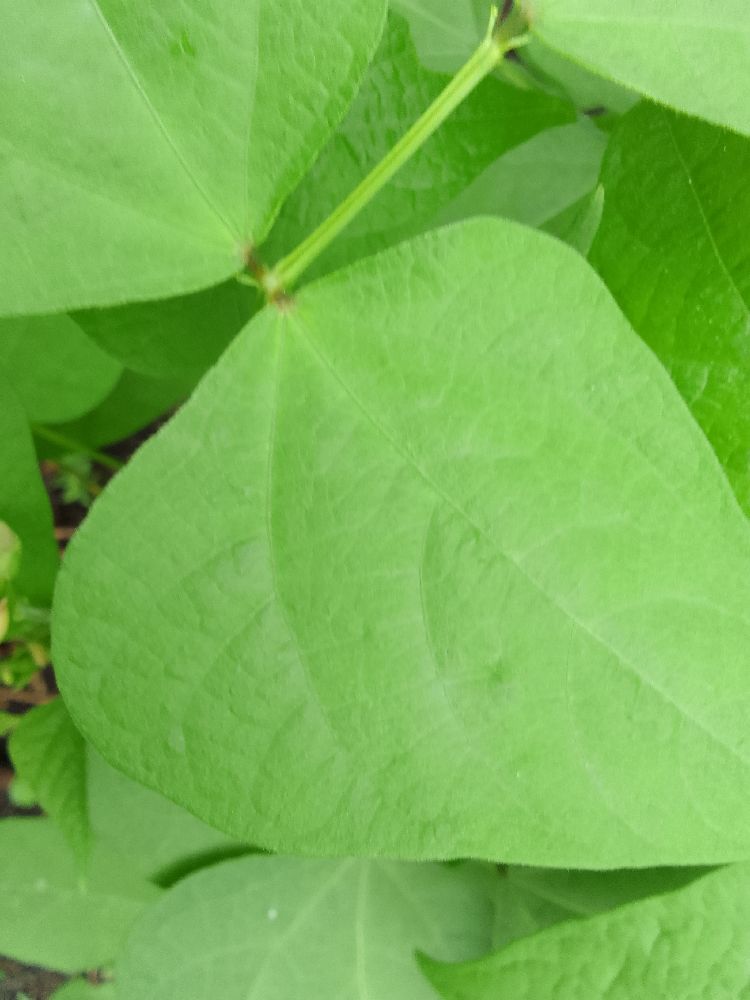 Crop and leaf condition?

common bean, healthy
